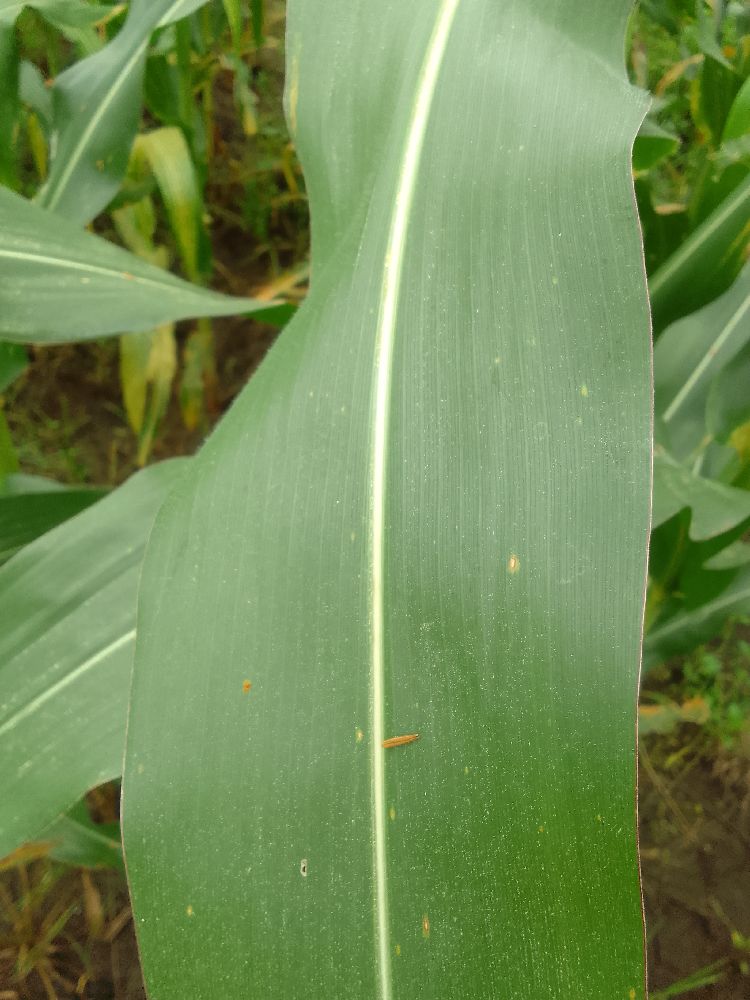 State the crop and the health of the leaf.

maize, healthy
